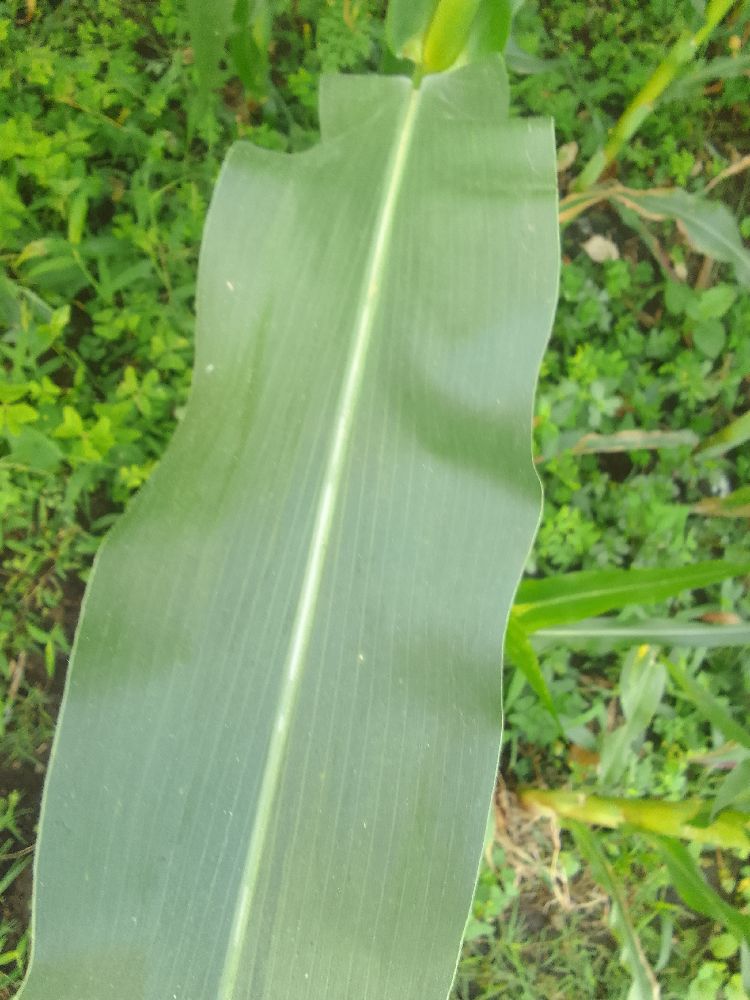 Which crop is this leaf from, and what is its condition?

maize, healthy
